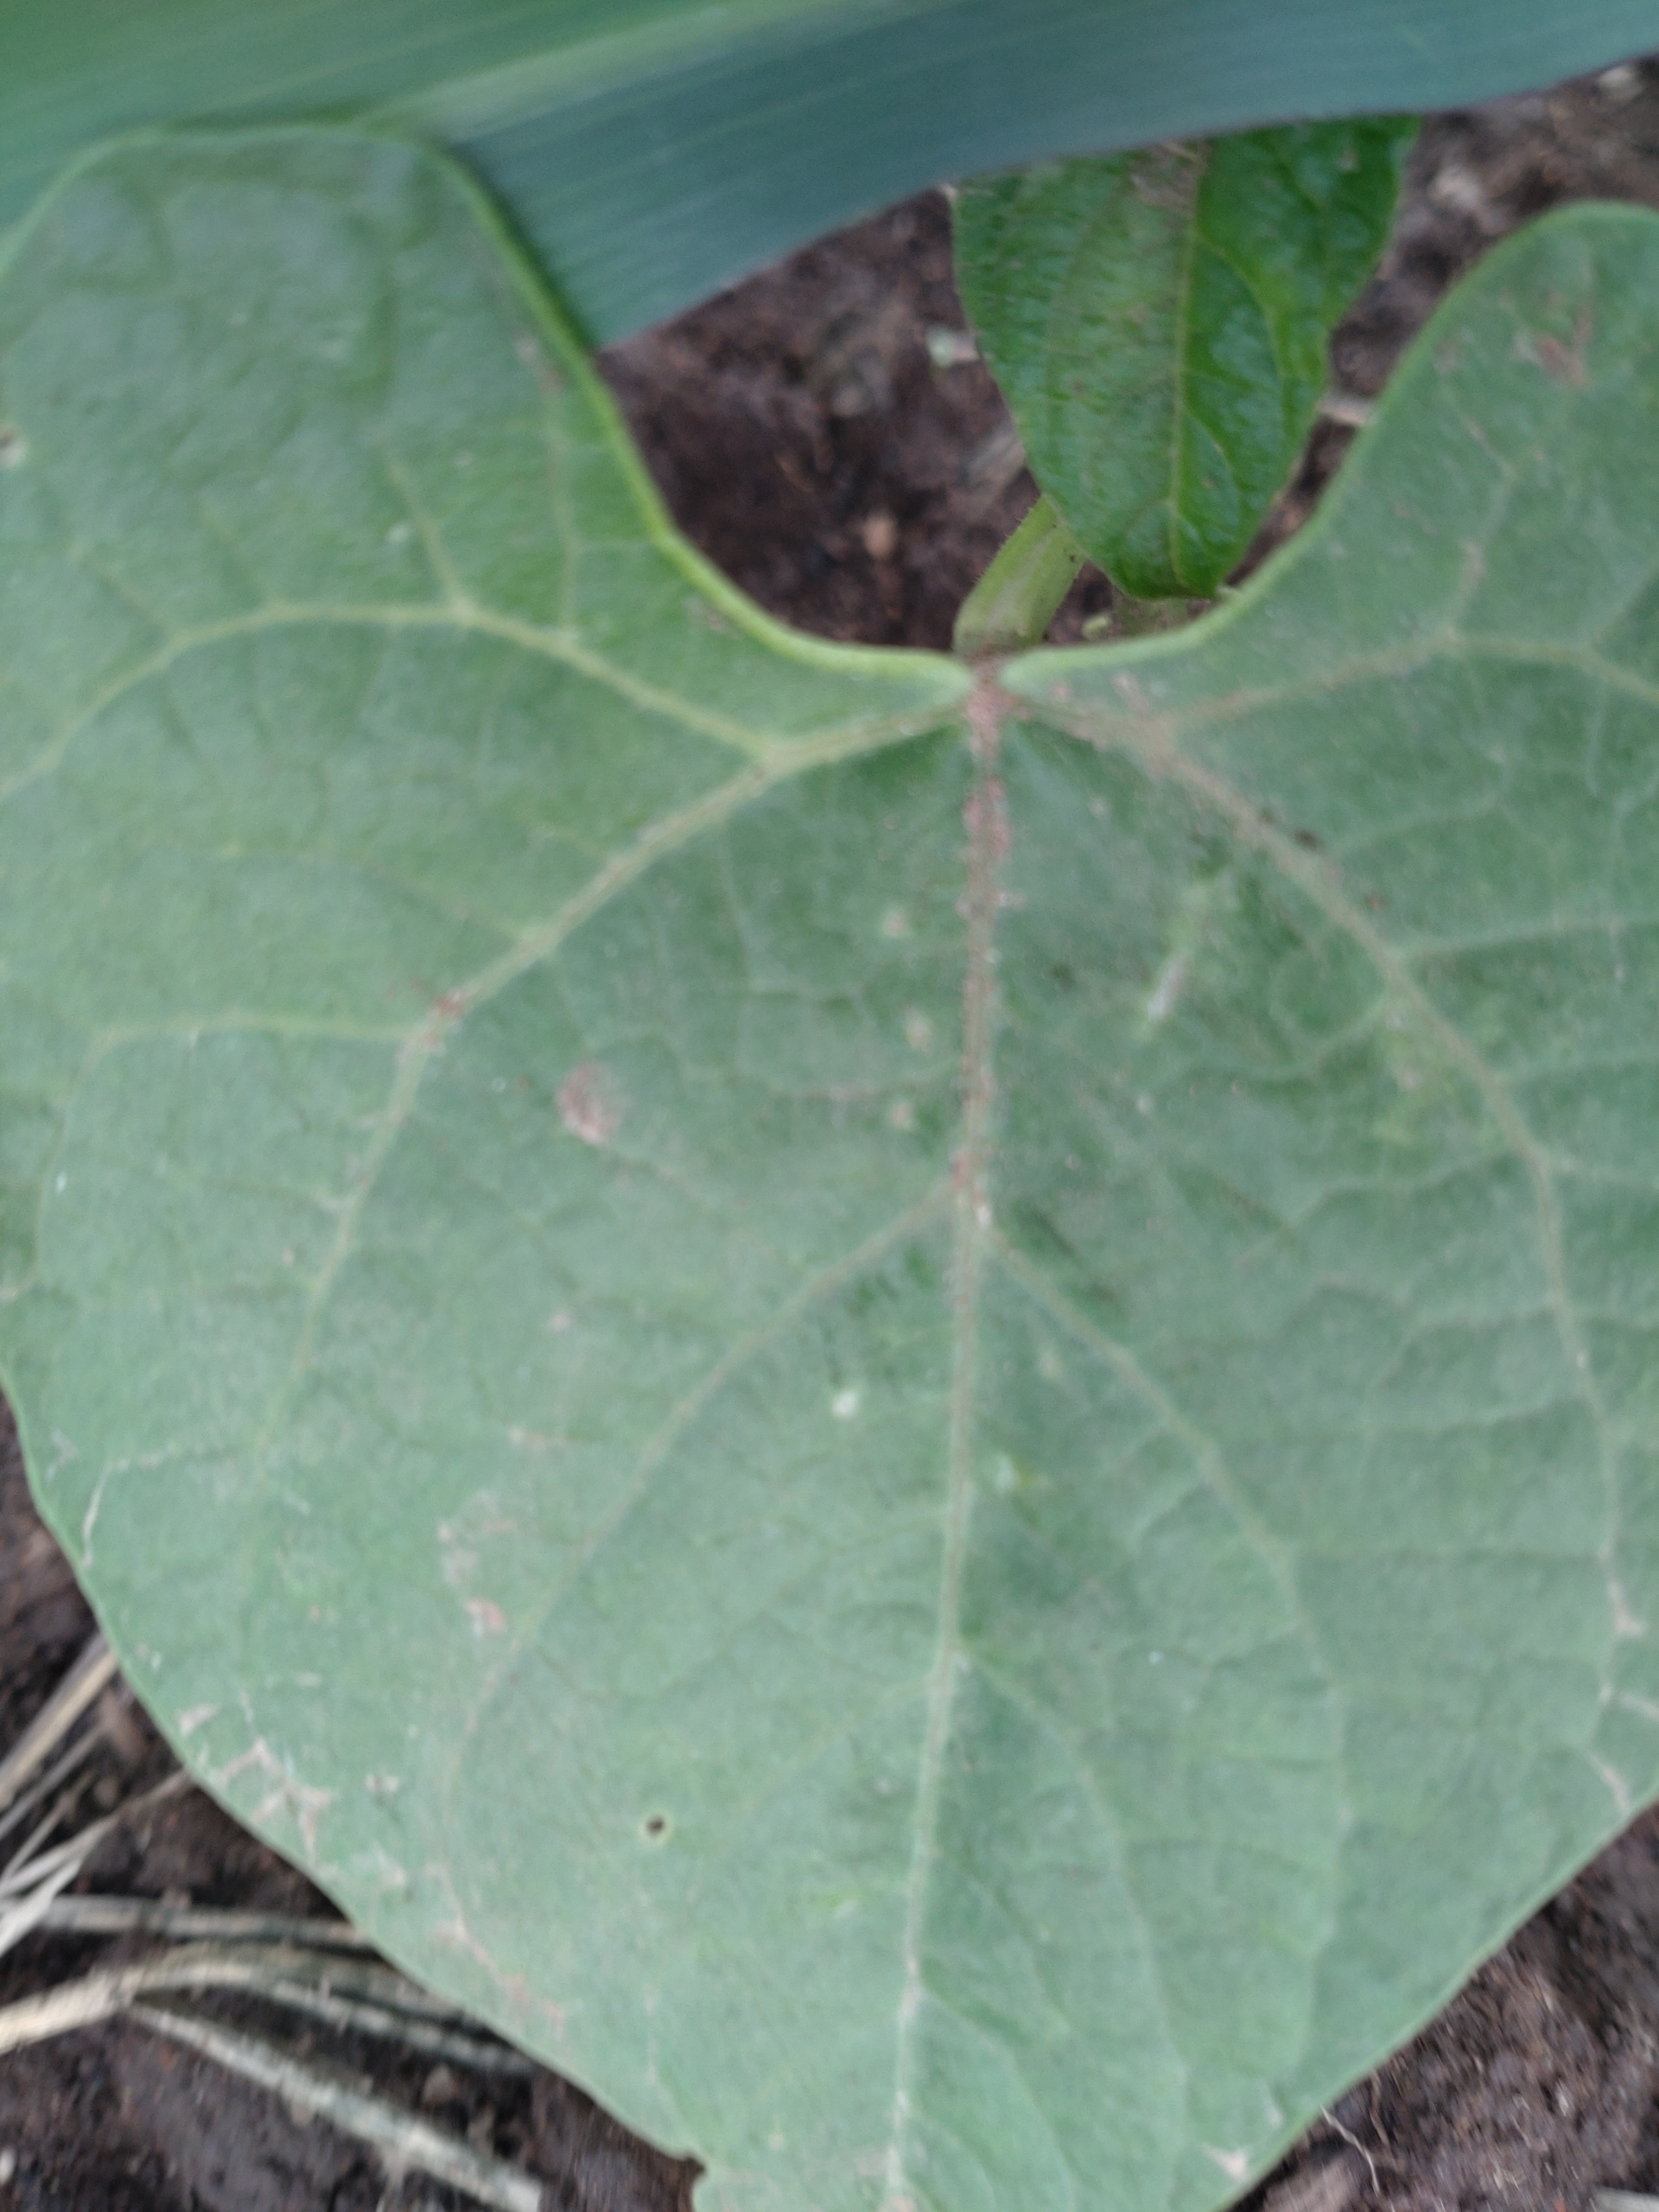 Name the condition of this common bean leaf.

healthy
